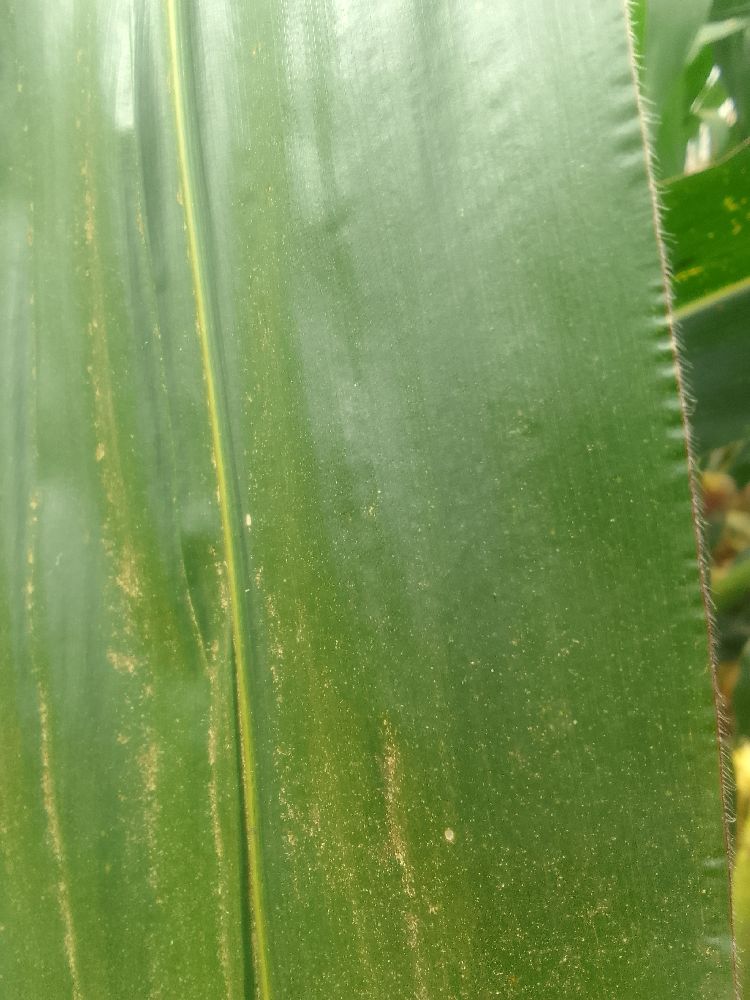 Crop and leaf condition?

maize, healthy
